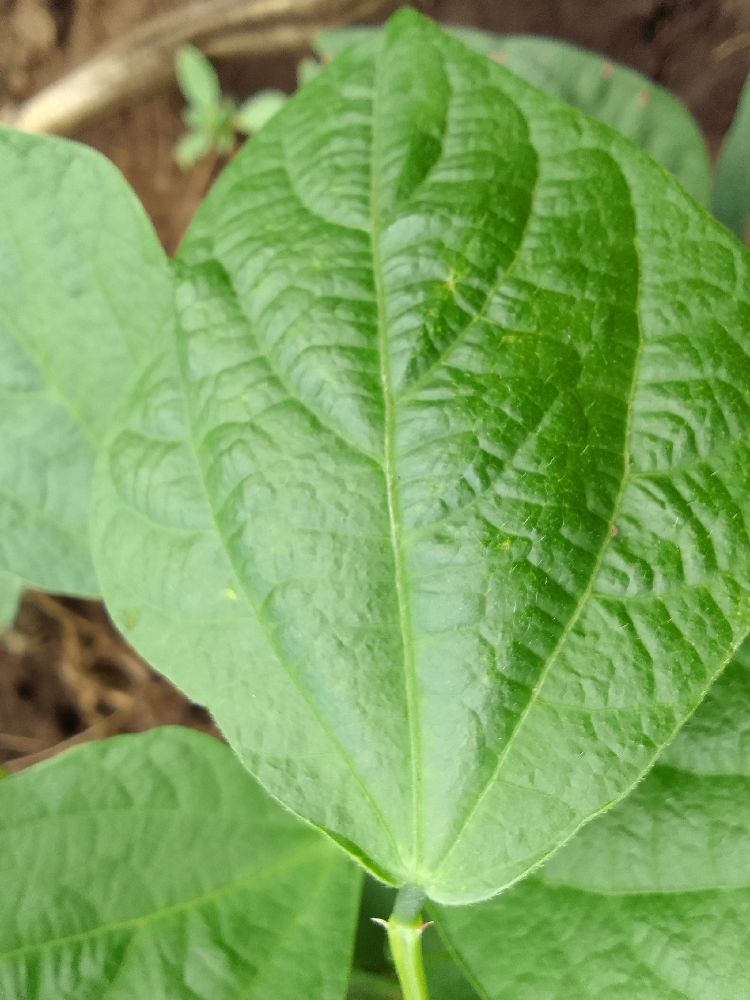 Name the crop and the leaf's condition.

common bean, healthy
